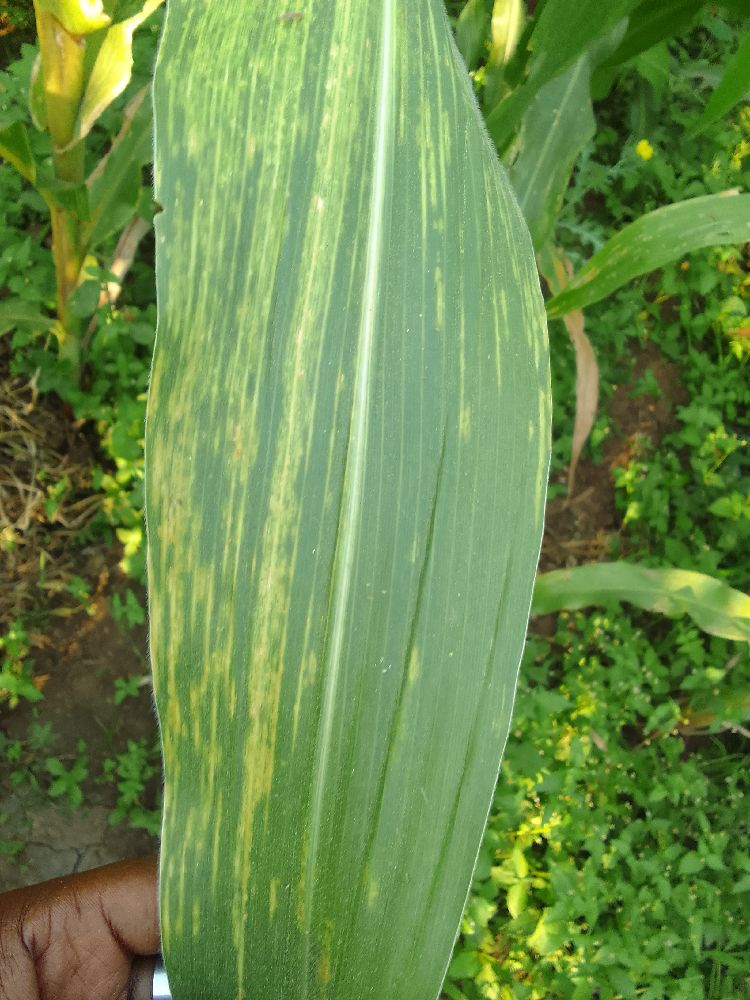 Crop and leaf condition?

maize, maize lethal necrosis
